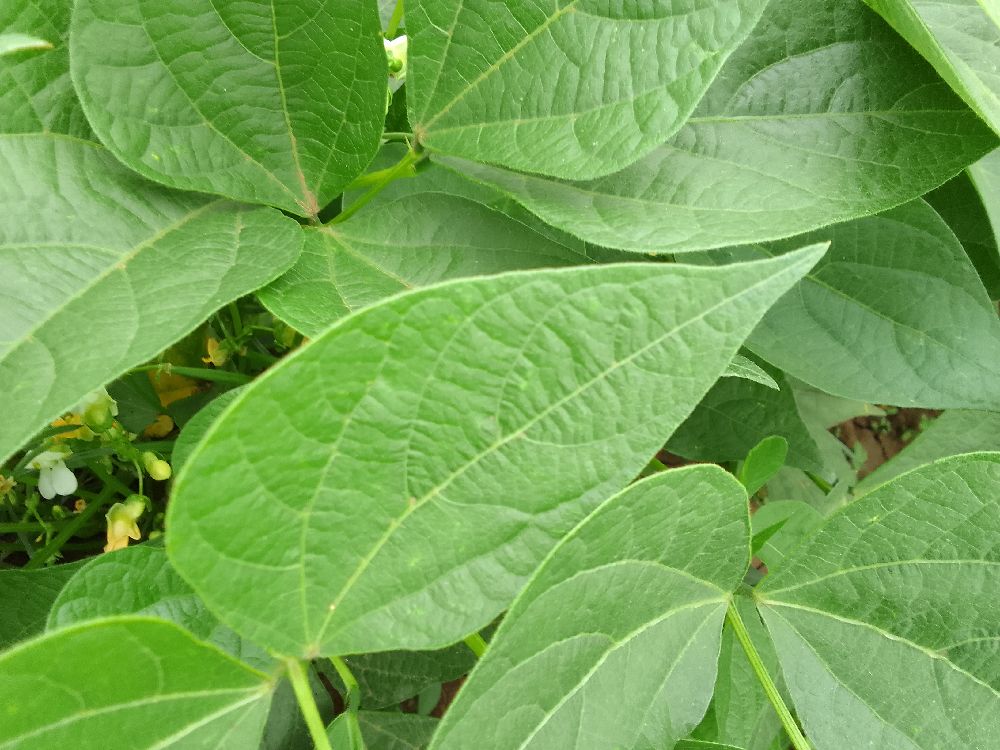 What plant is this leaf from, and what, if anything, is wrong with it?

common bean, healthy
